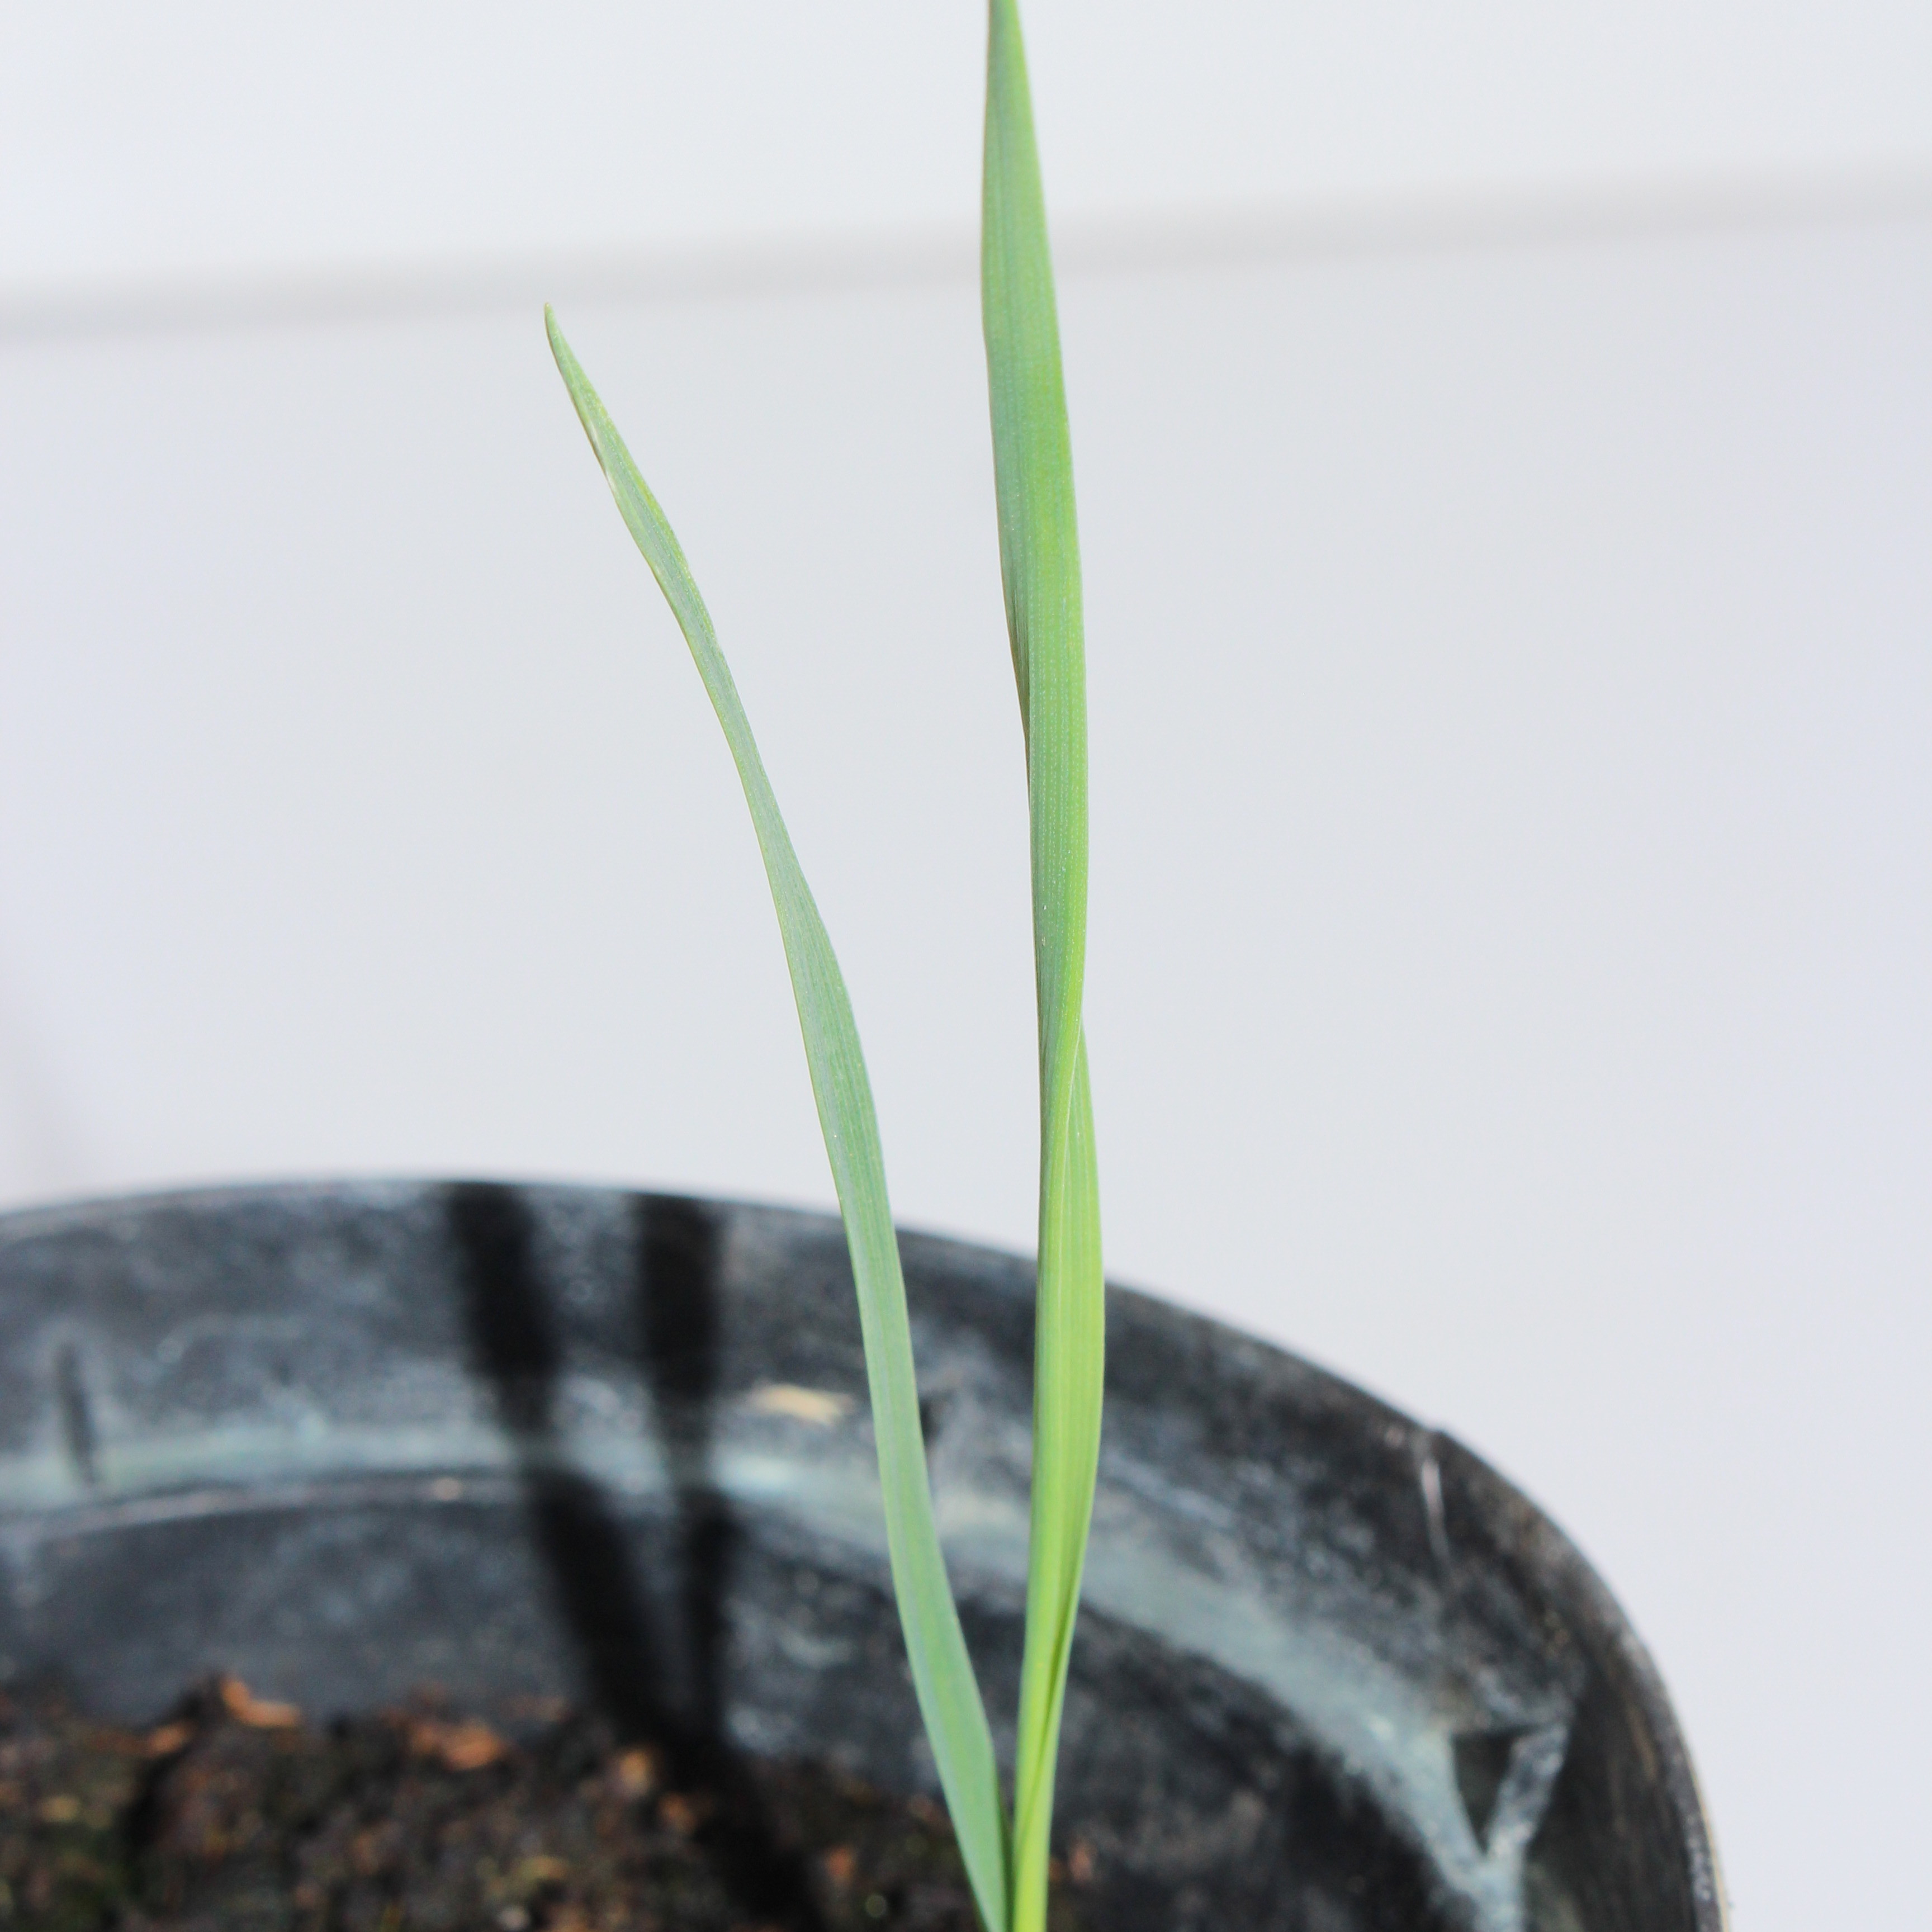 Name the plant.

Avena sterilis
